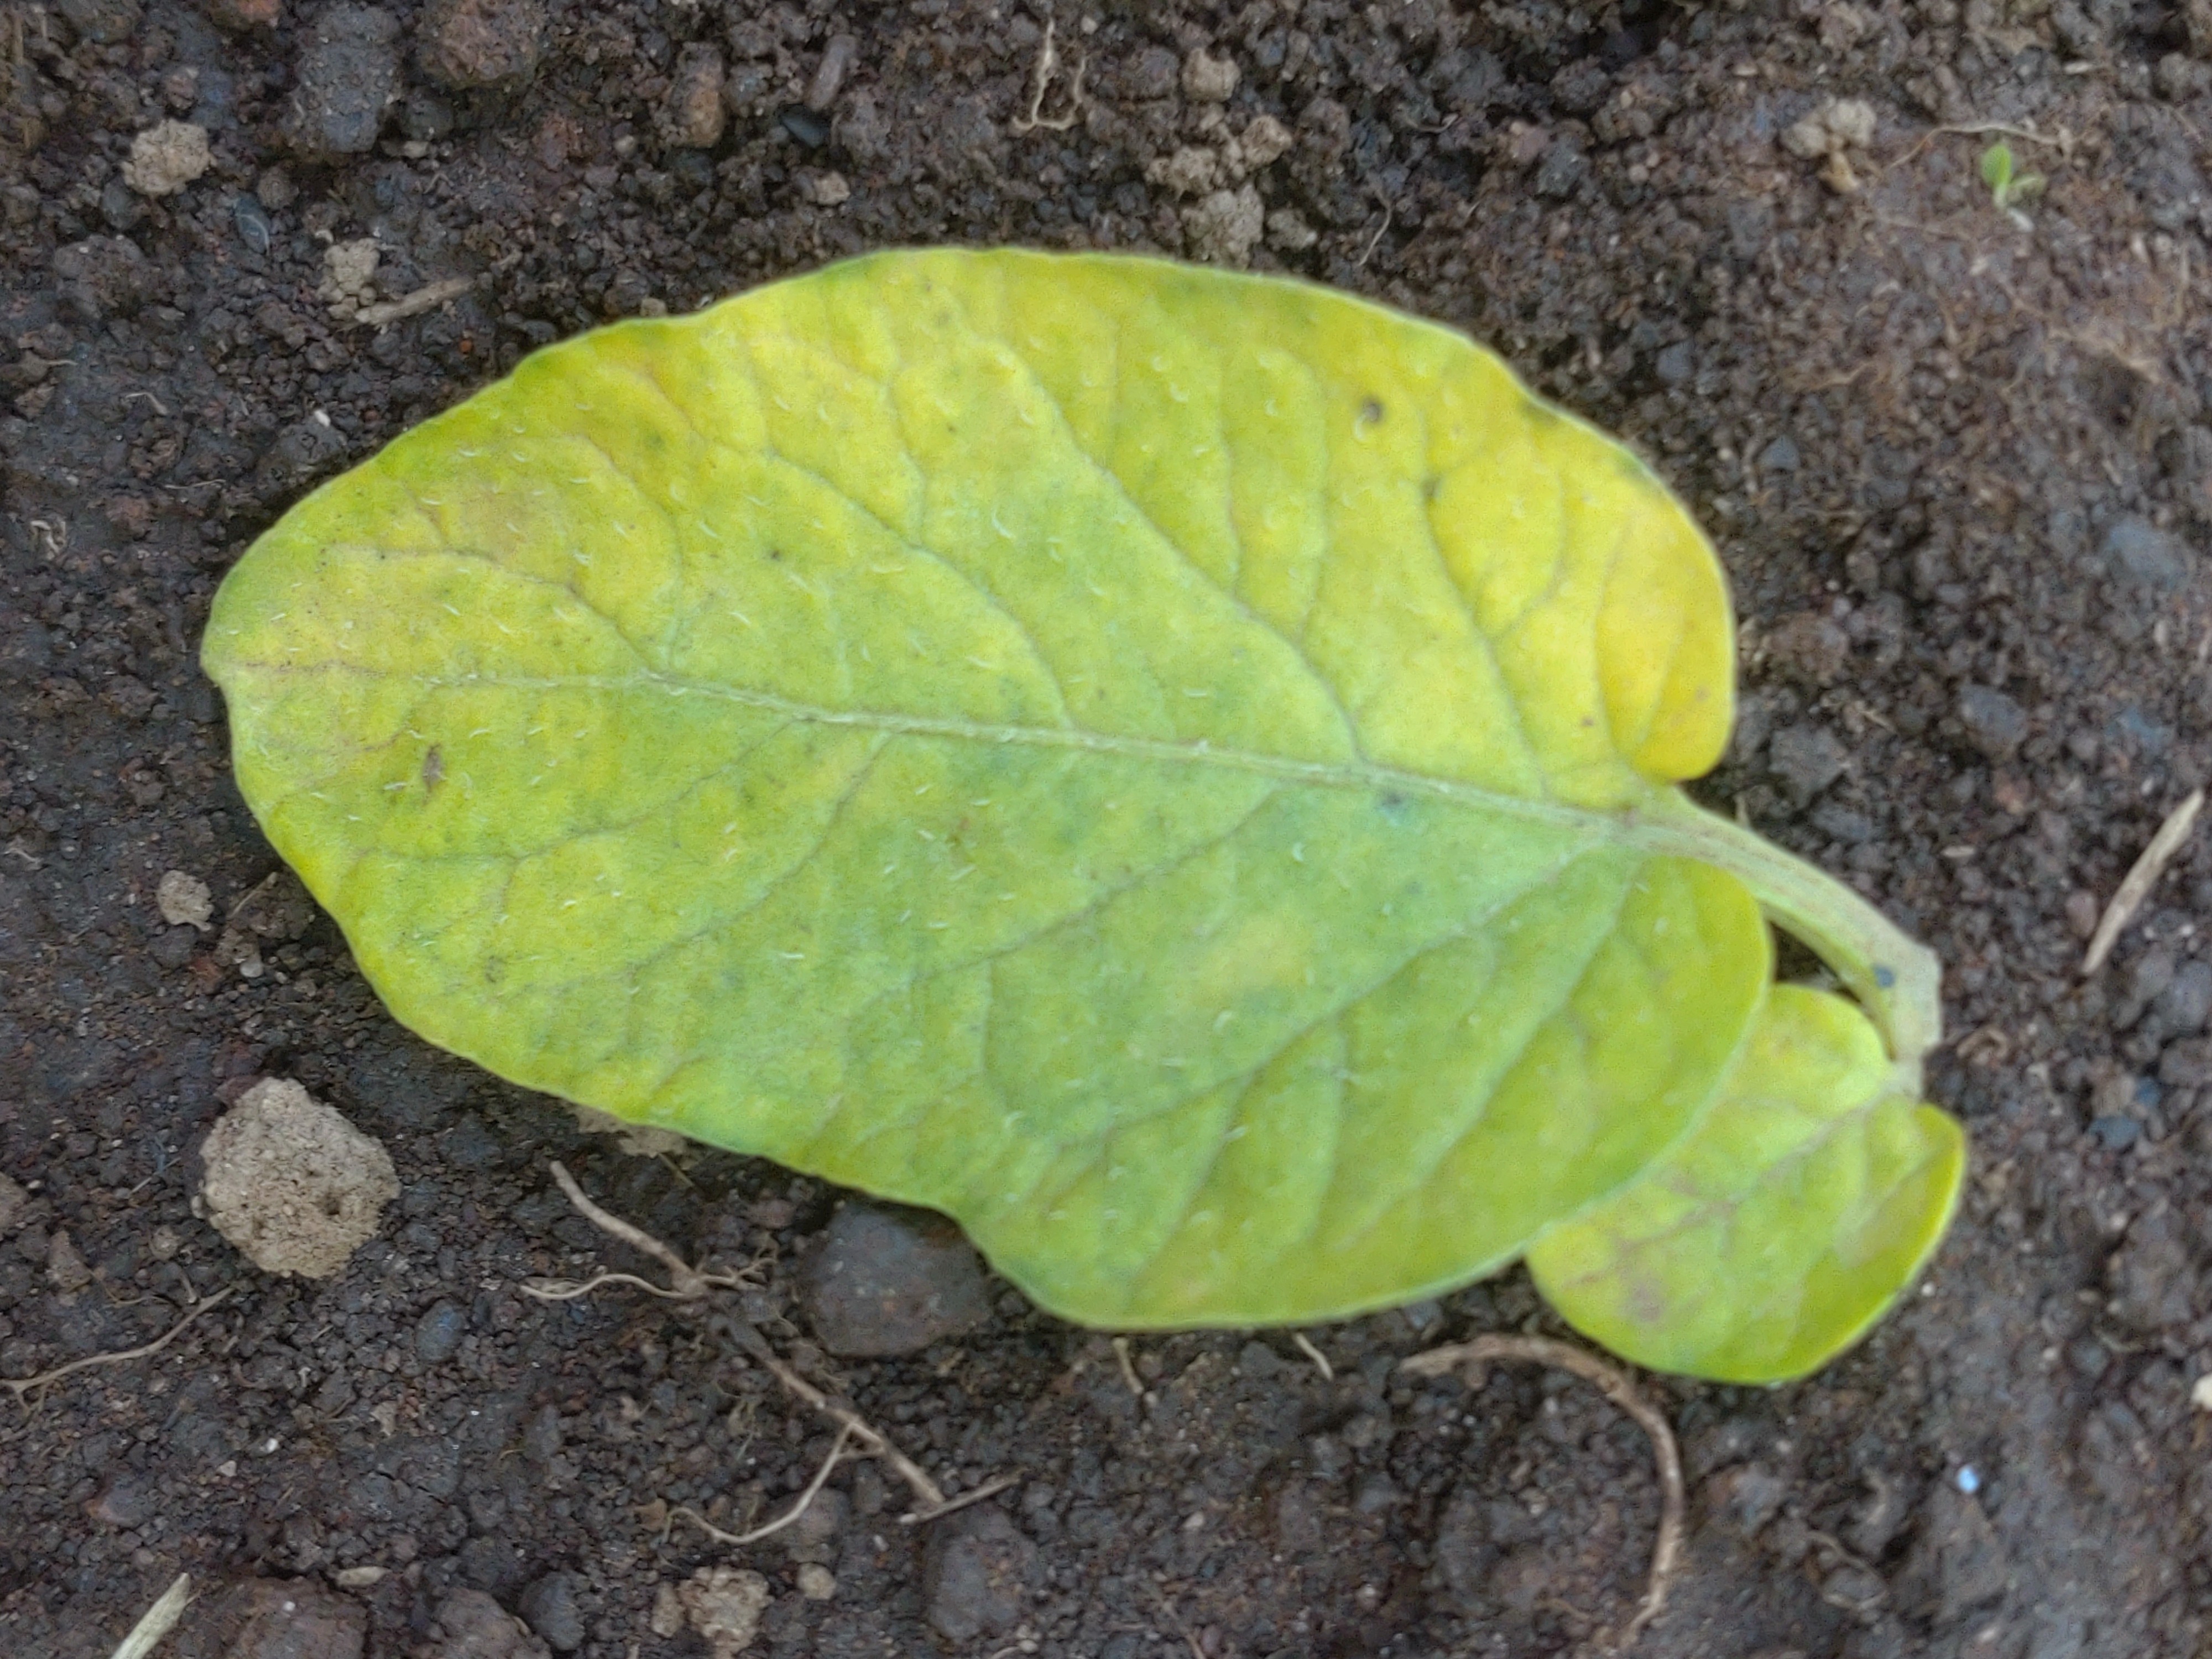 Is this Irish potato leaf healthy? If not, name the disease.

late blight
